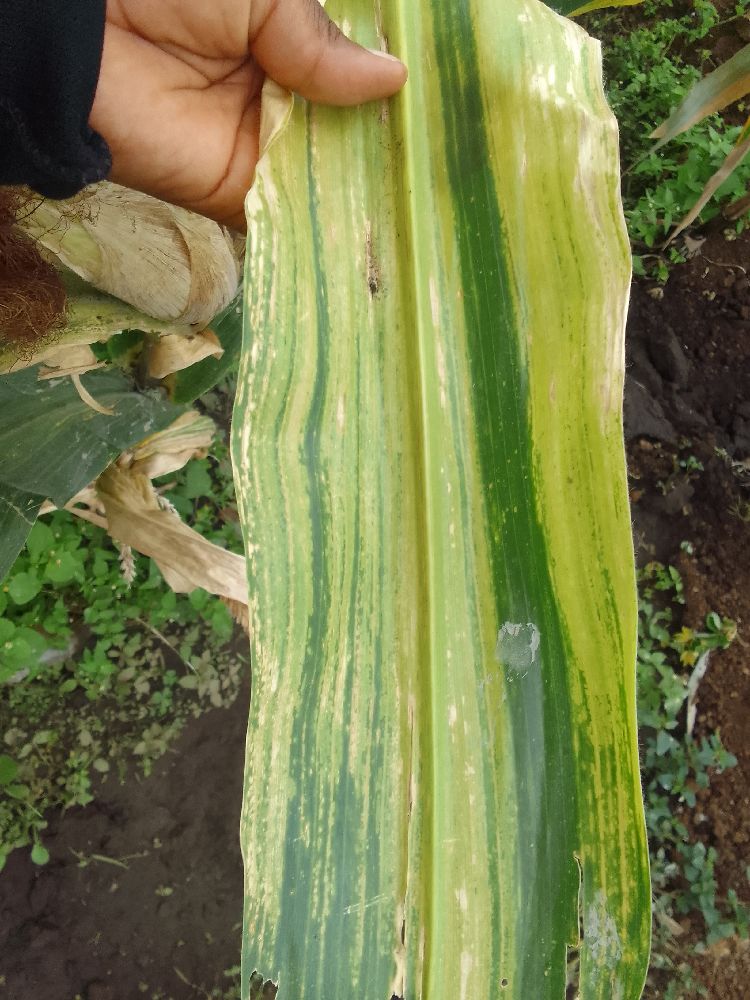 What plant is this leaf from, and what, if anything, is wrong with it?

maize, maize lethal necrosis
